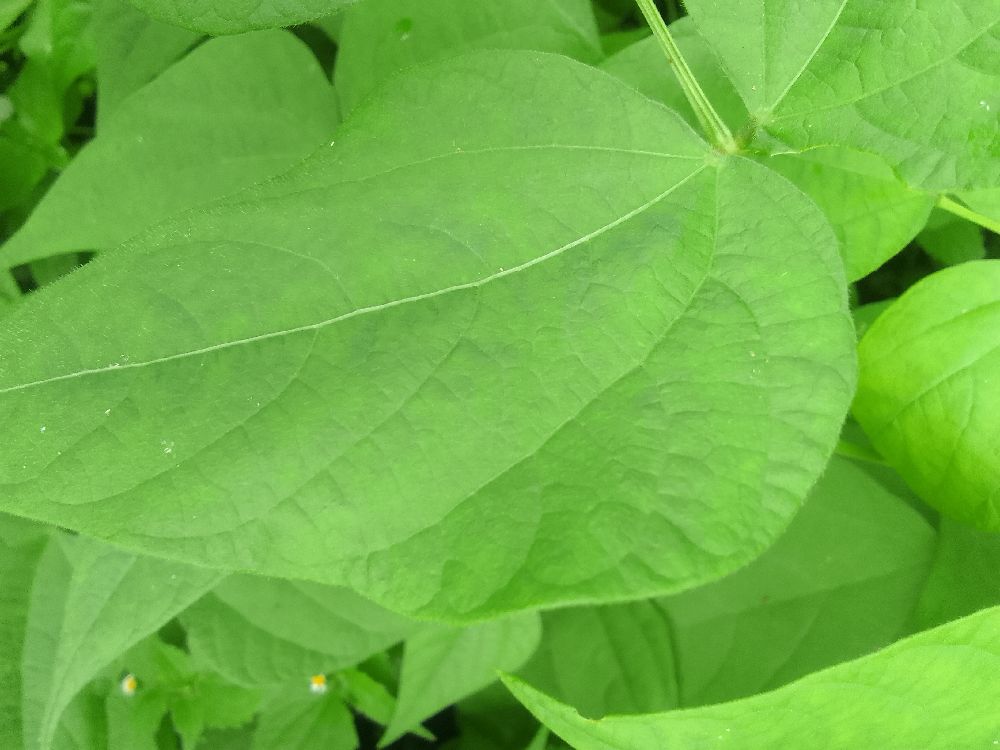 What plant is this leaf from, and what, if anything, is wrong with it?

common bean, healthy
